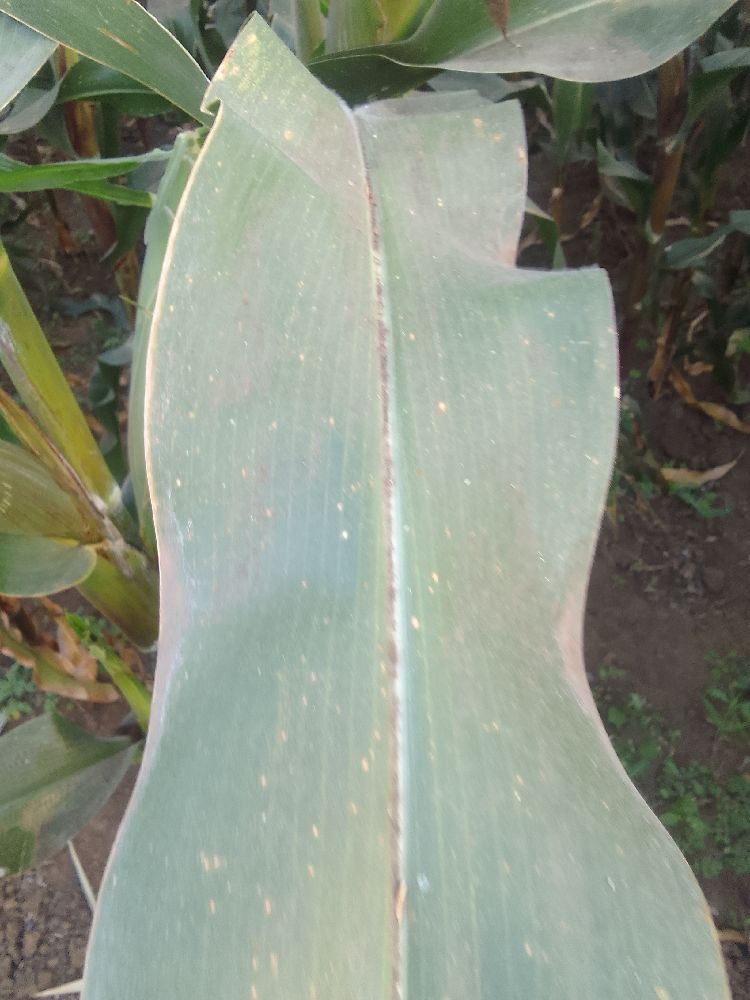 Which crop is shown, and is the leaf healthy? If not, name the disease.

maize, healthy
